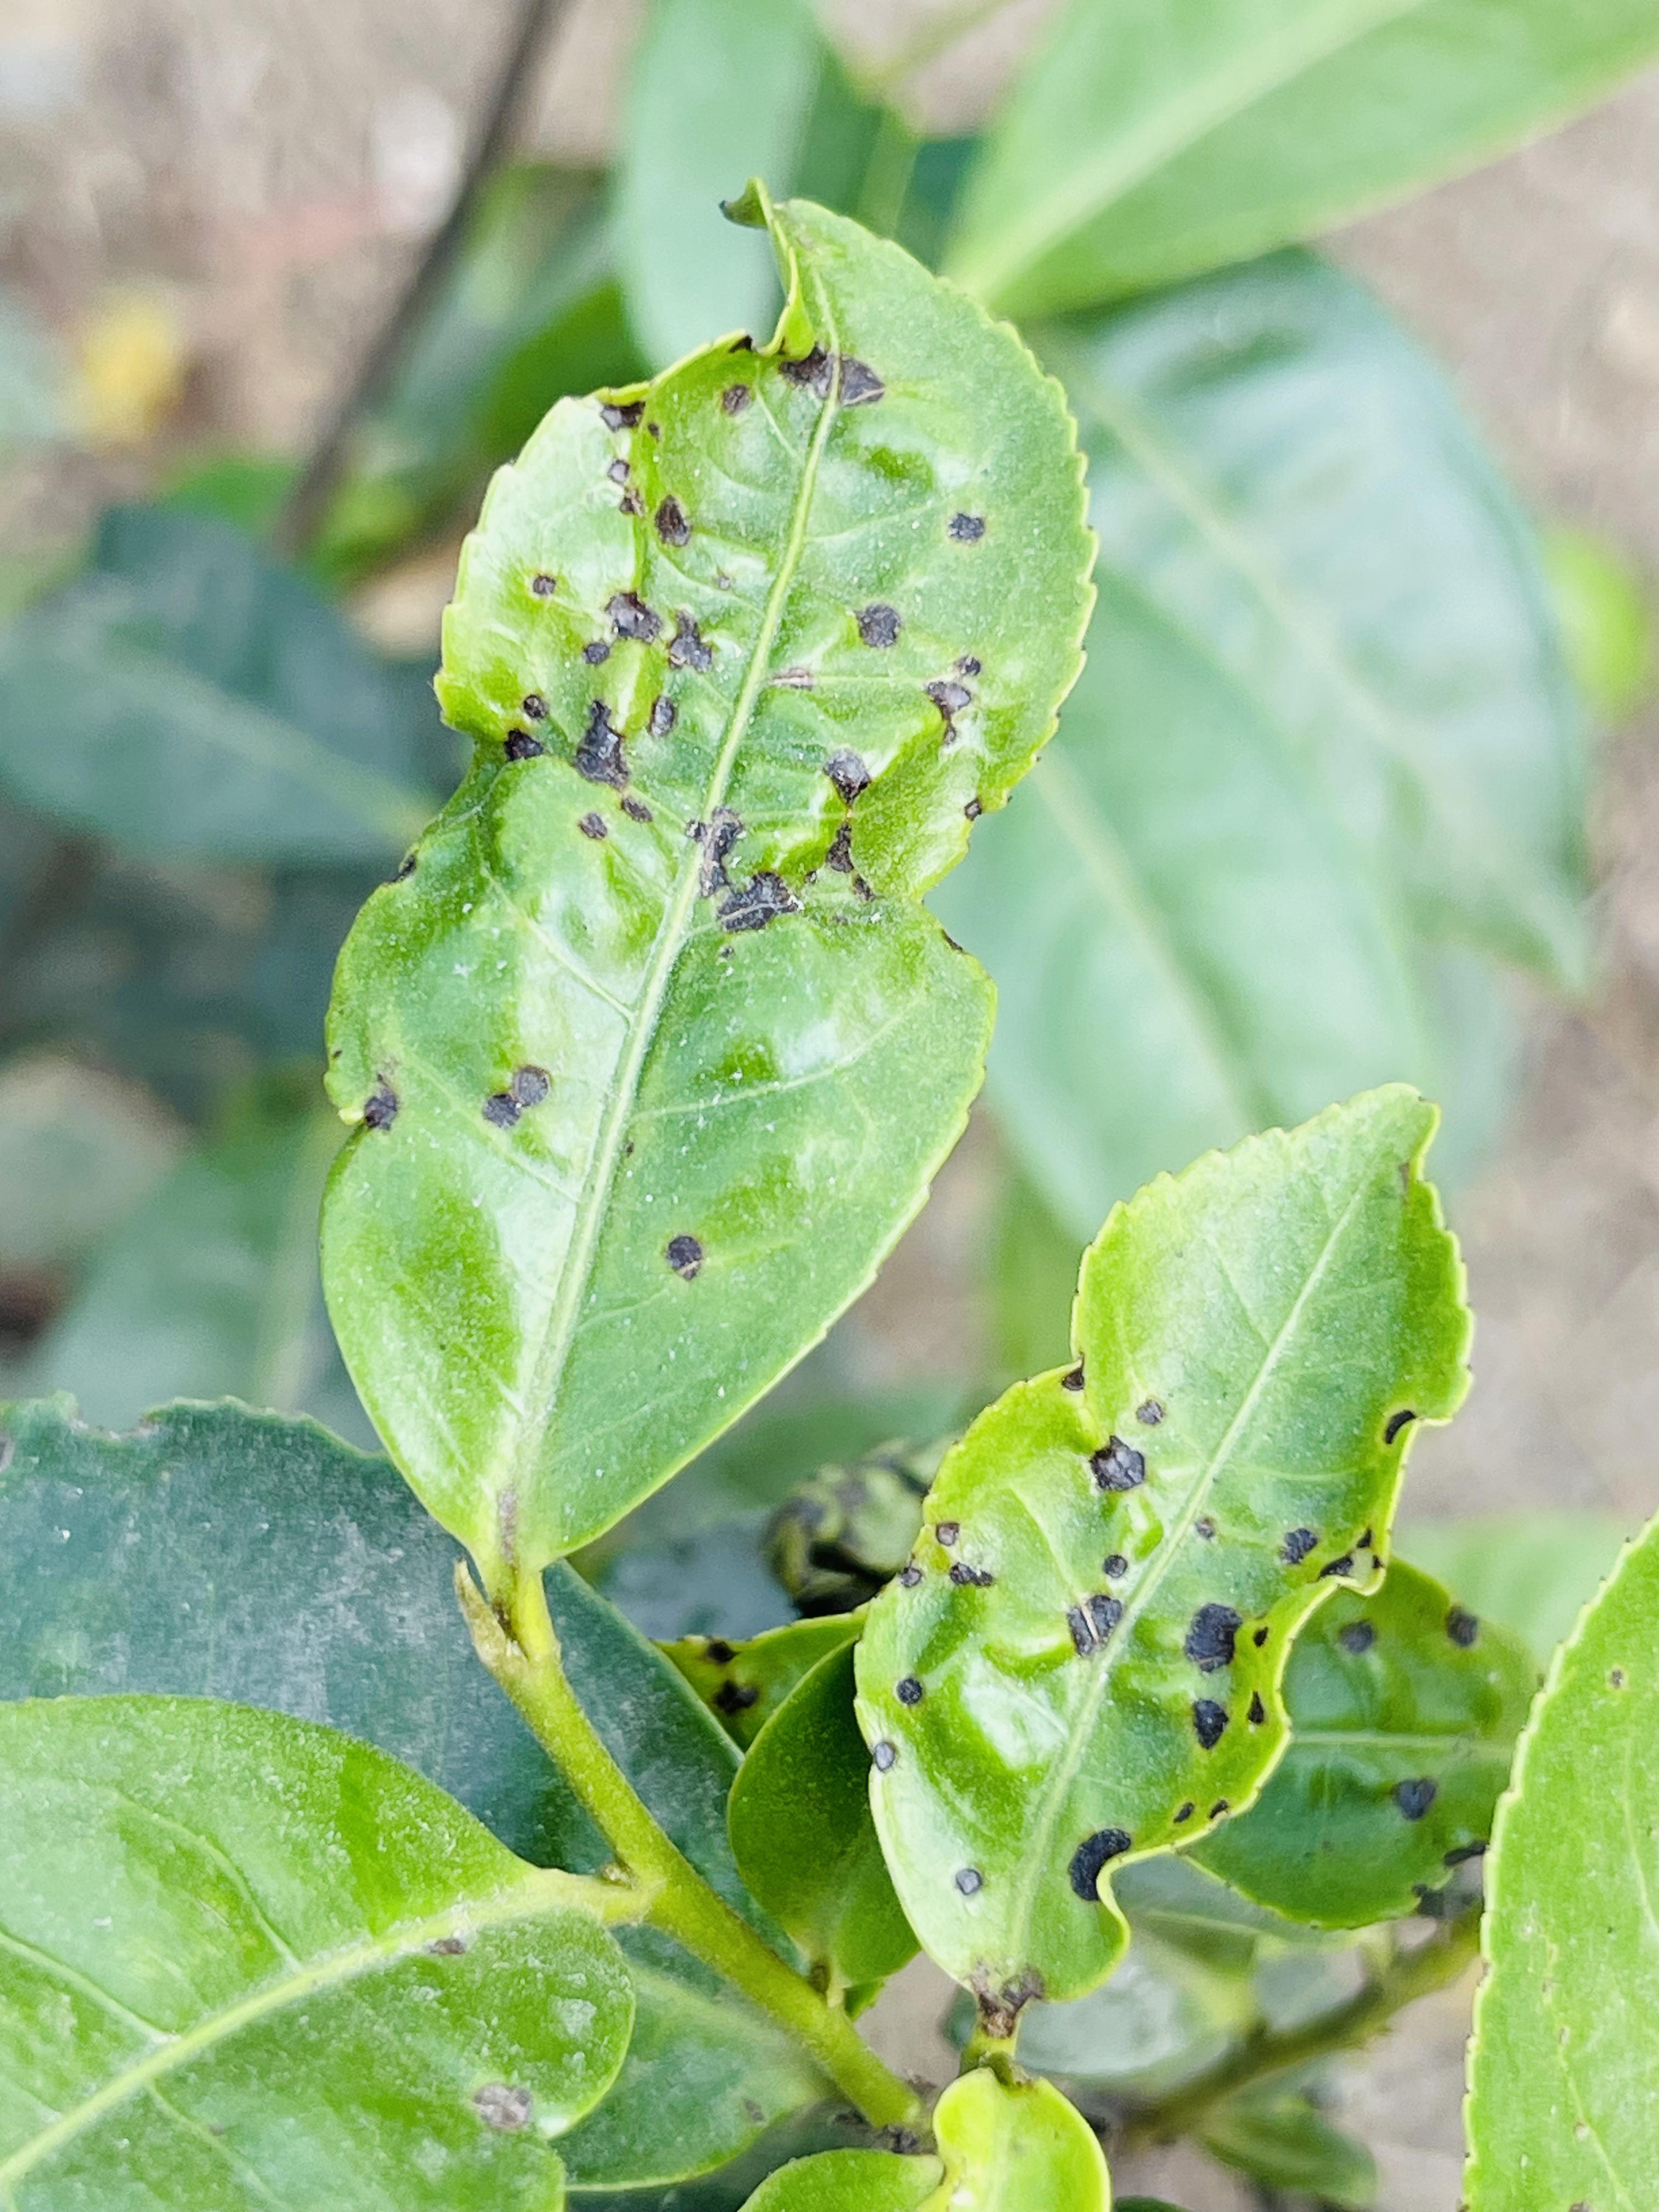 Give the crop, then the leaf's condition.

tea, helopeltis
